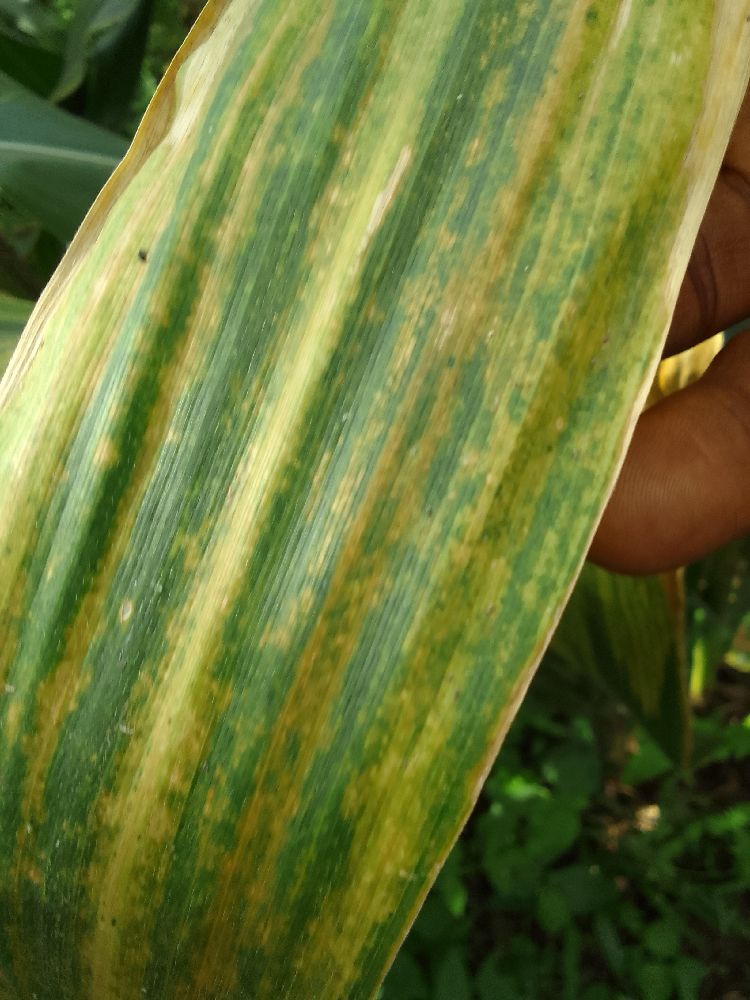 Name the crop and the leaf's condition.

maize, maize lethal necrosis
